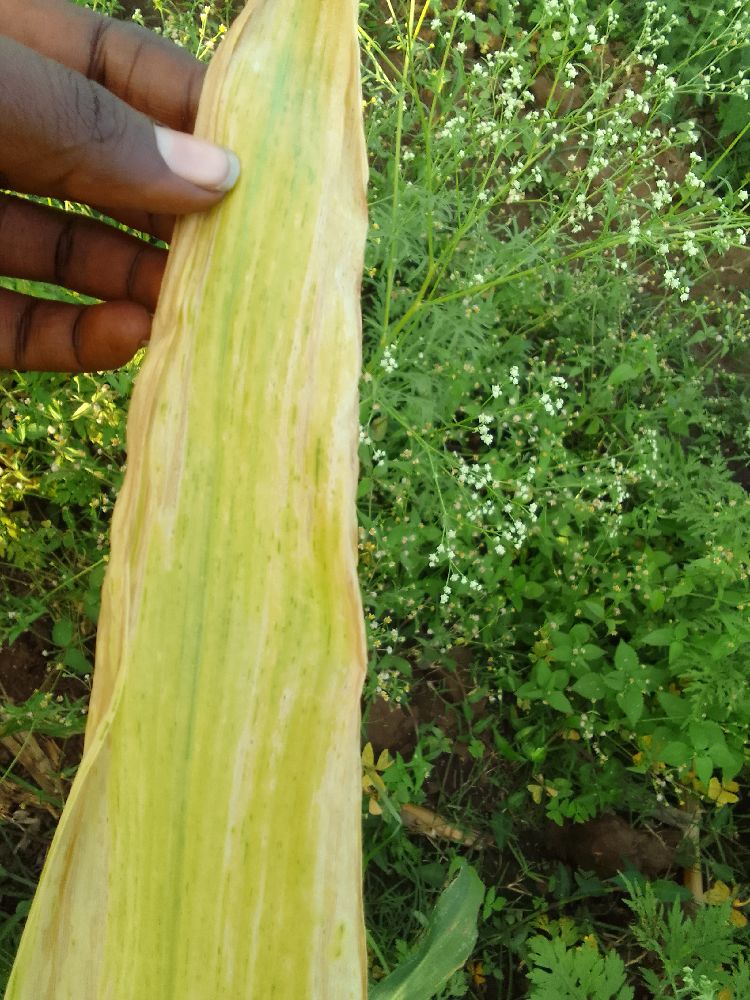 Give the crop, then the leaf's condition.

maize, maize lethal necrosis
